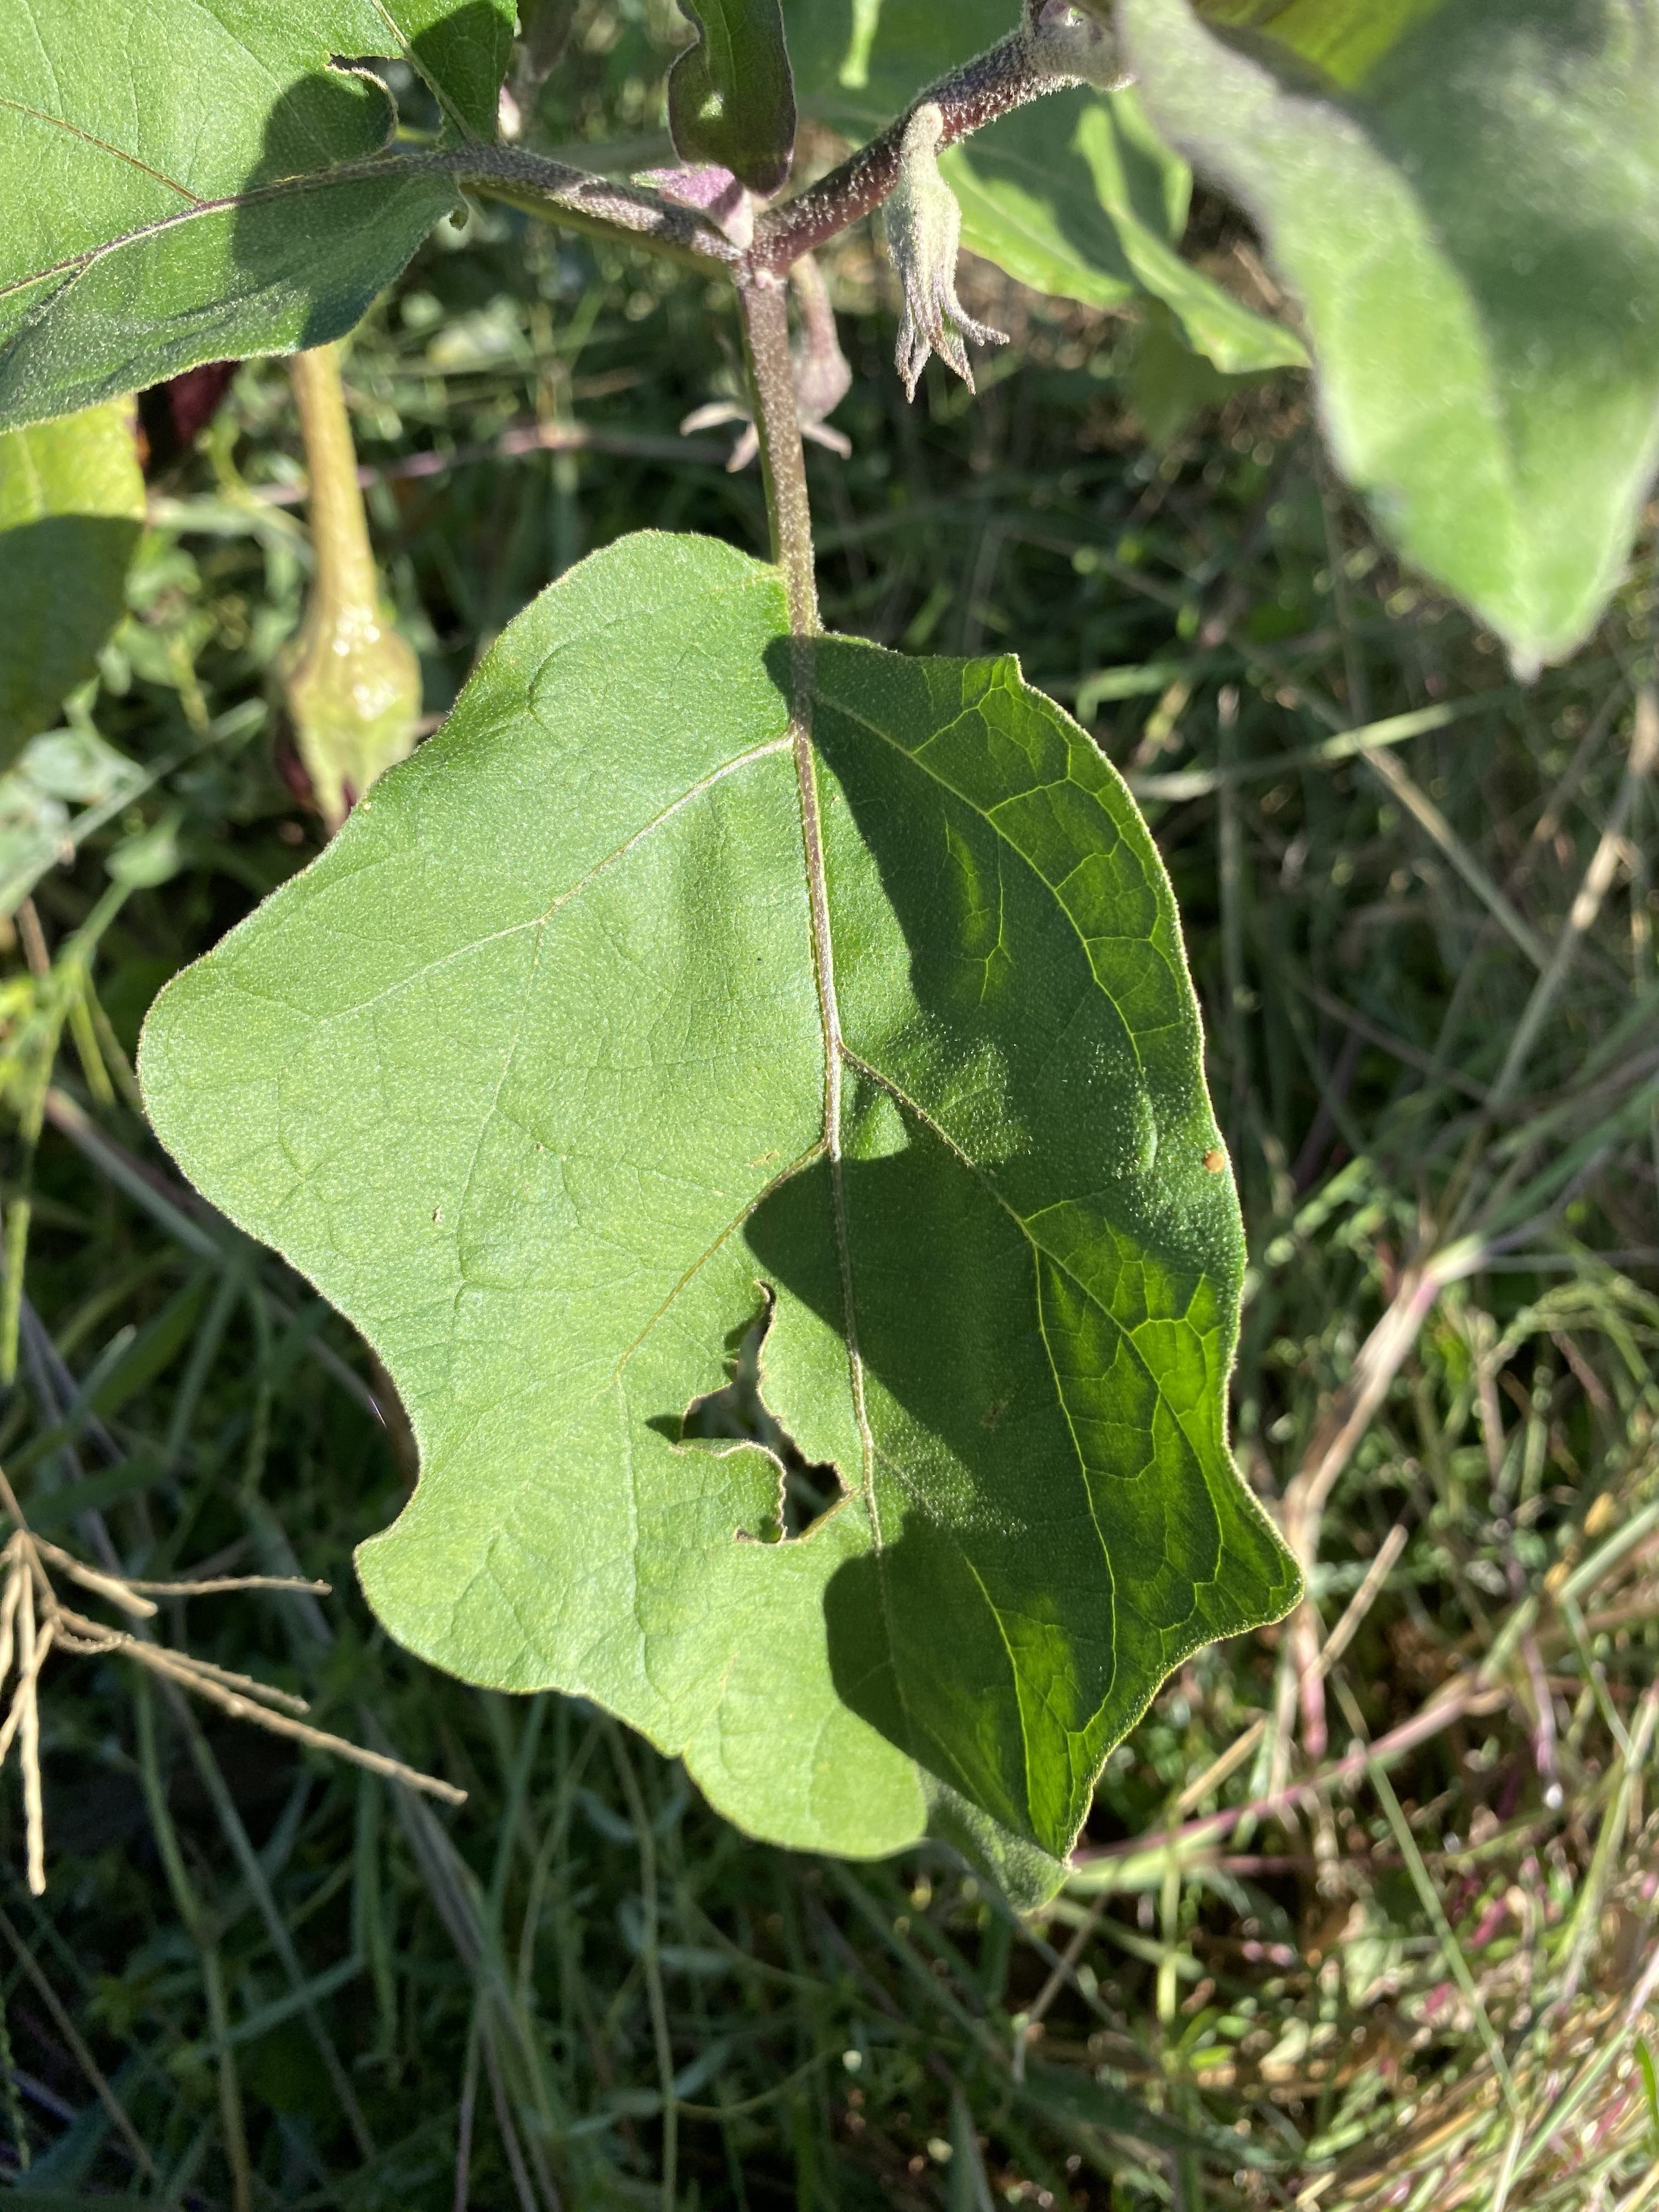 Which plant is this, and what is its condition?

aubergine, phytophagous
